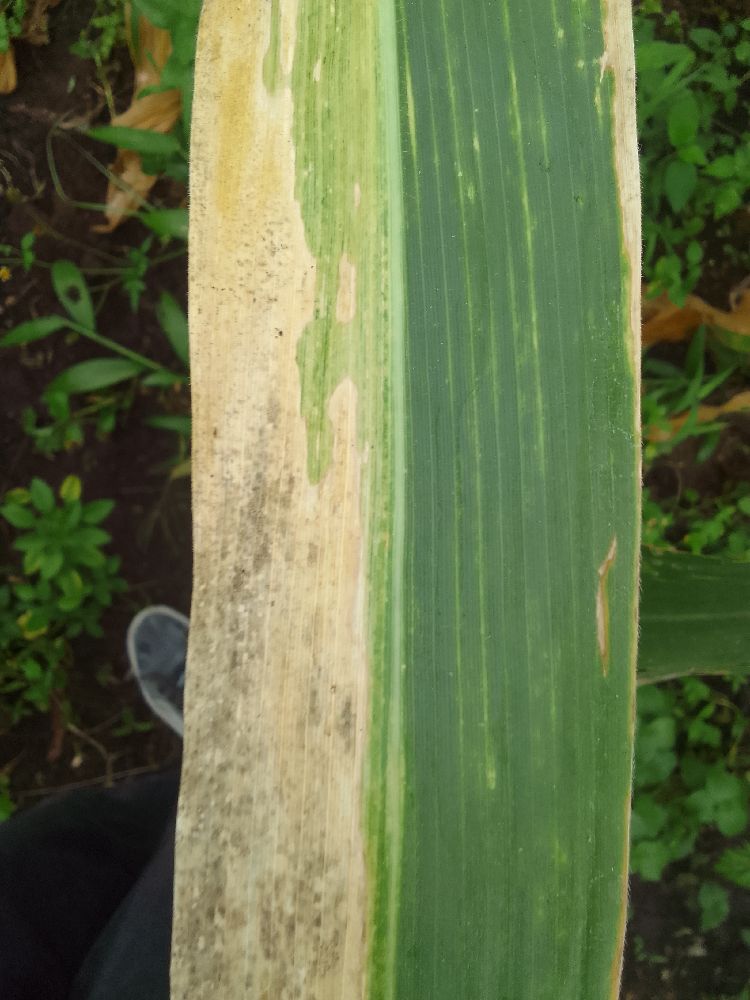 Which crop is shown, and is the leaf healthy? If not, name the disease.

maize, maize lethal necrosis
